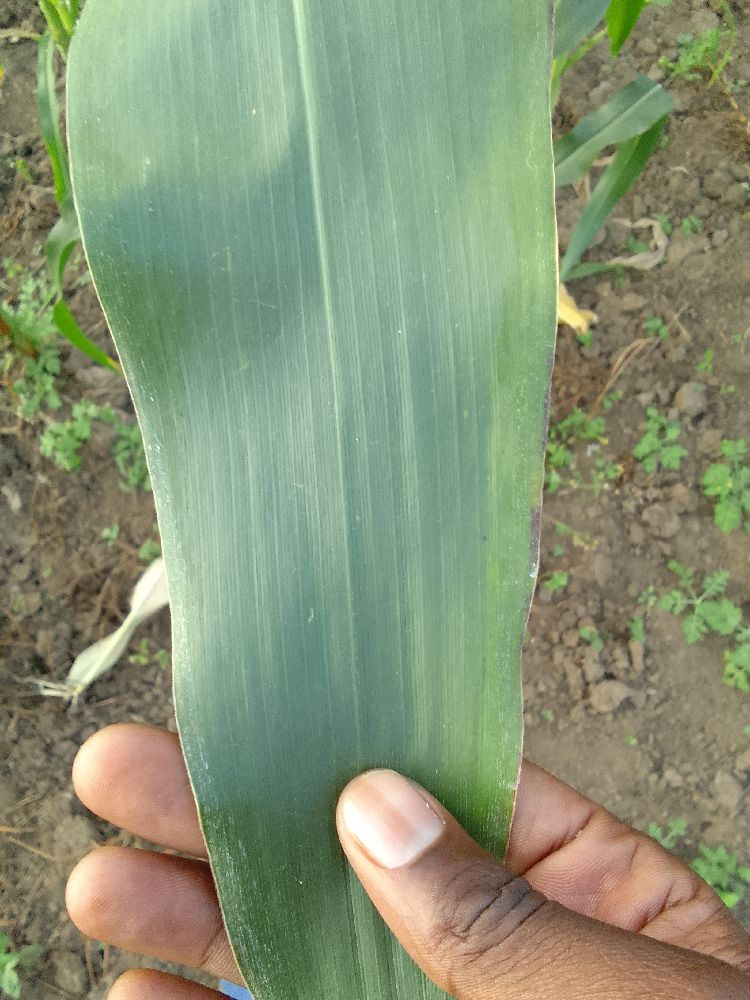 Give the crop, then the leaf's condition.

maize, healthy
